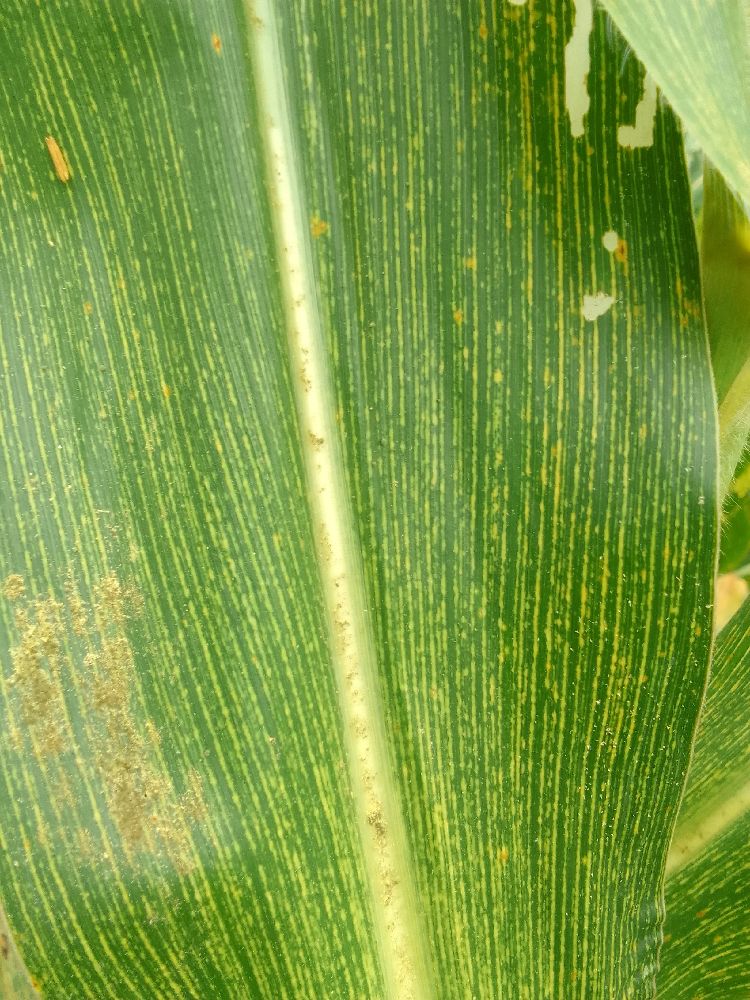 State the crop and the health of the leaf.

maize, maize streak virus
